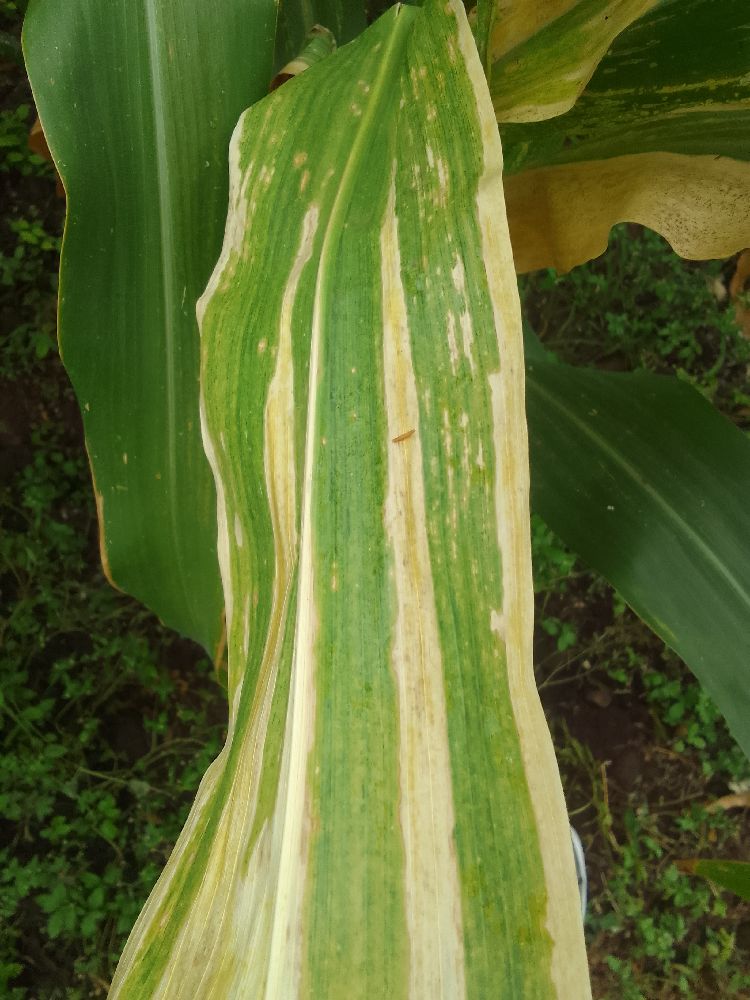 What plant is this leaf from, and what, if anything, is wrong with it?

maize, maize lethal necrosis
